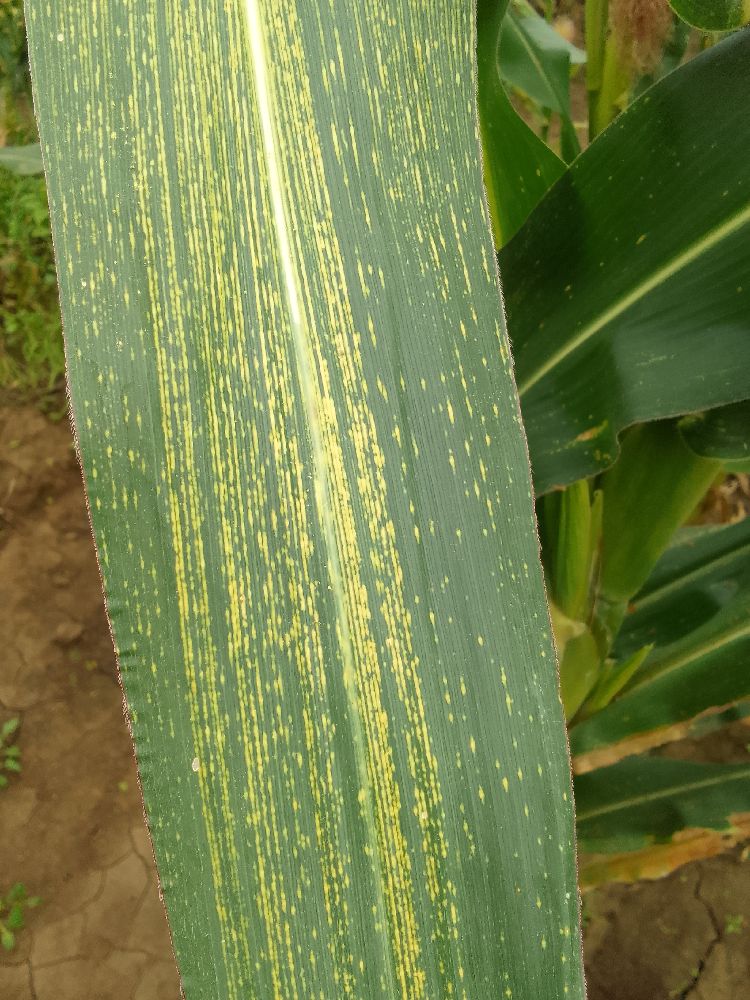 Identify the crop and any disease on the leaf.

maize, maize streak virus
